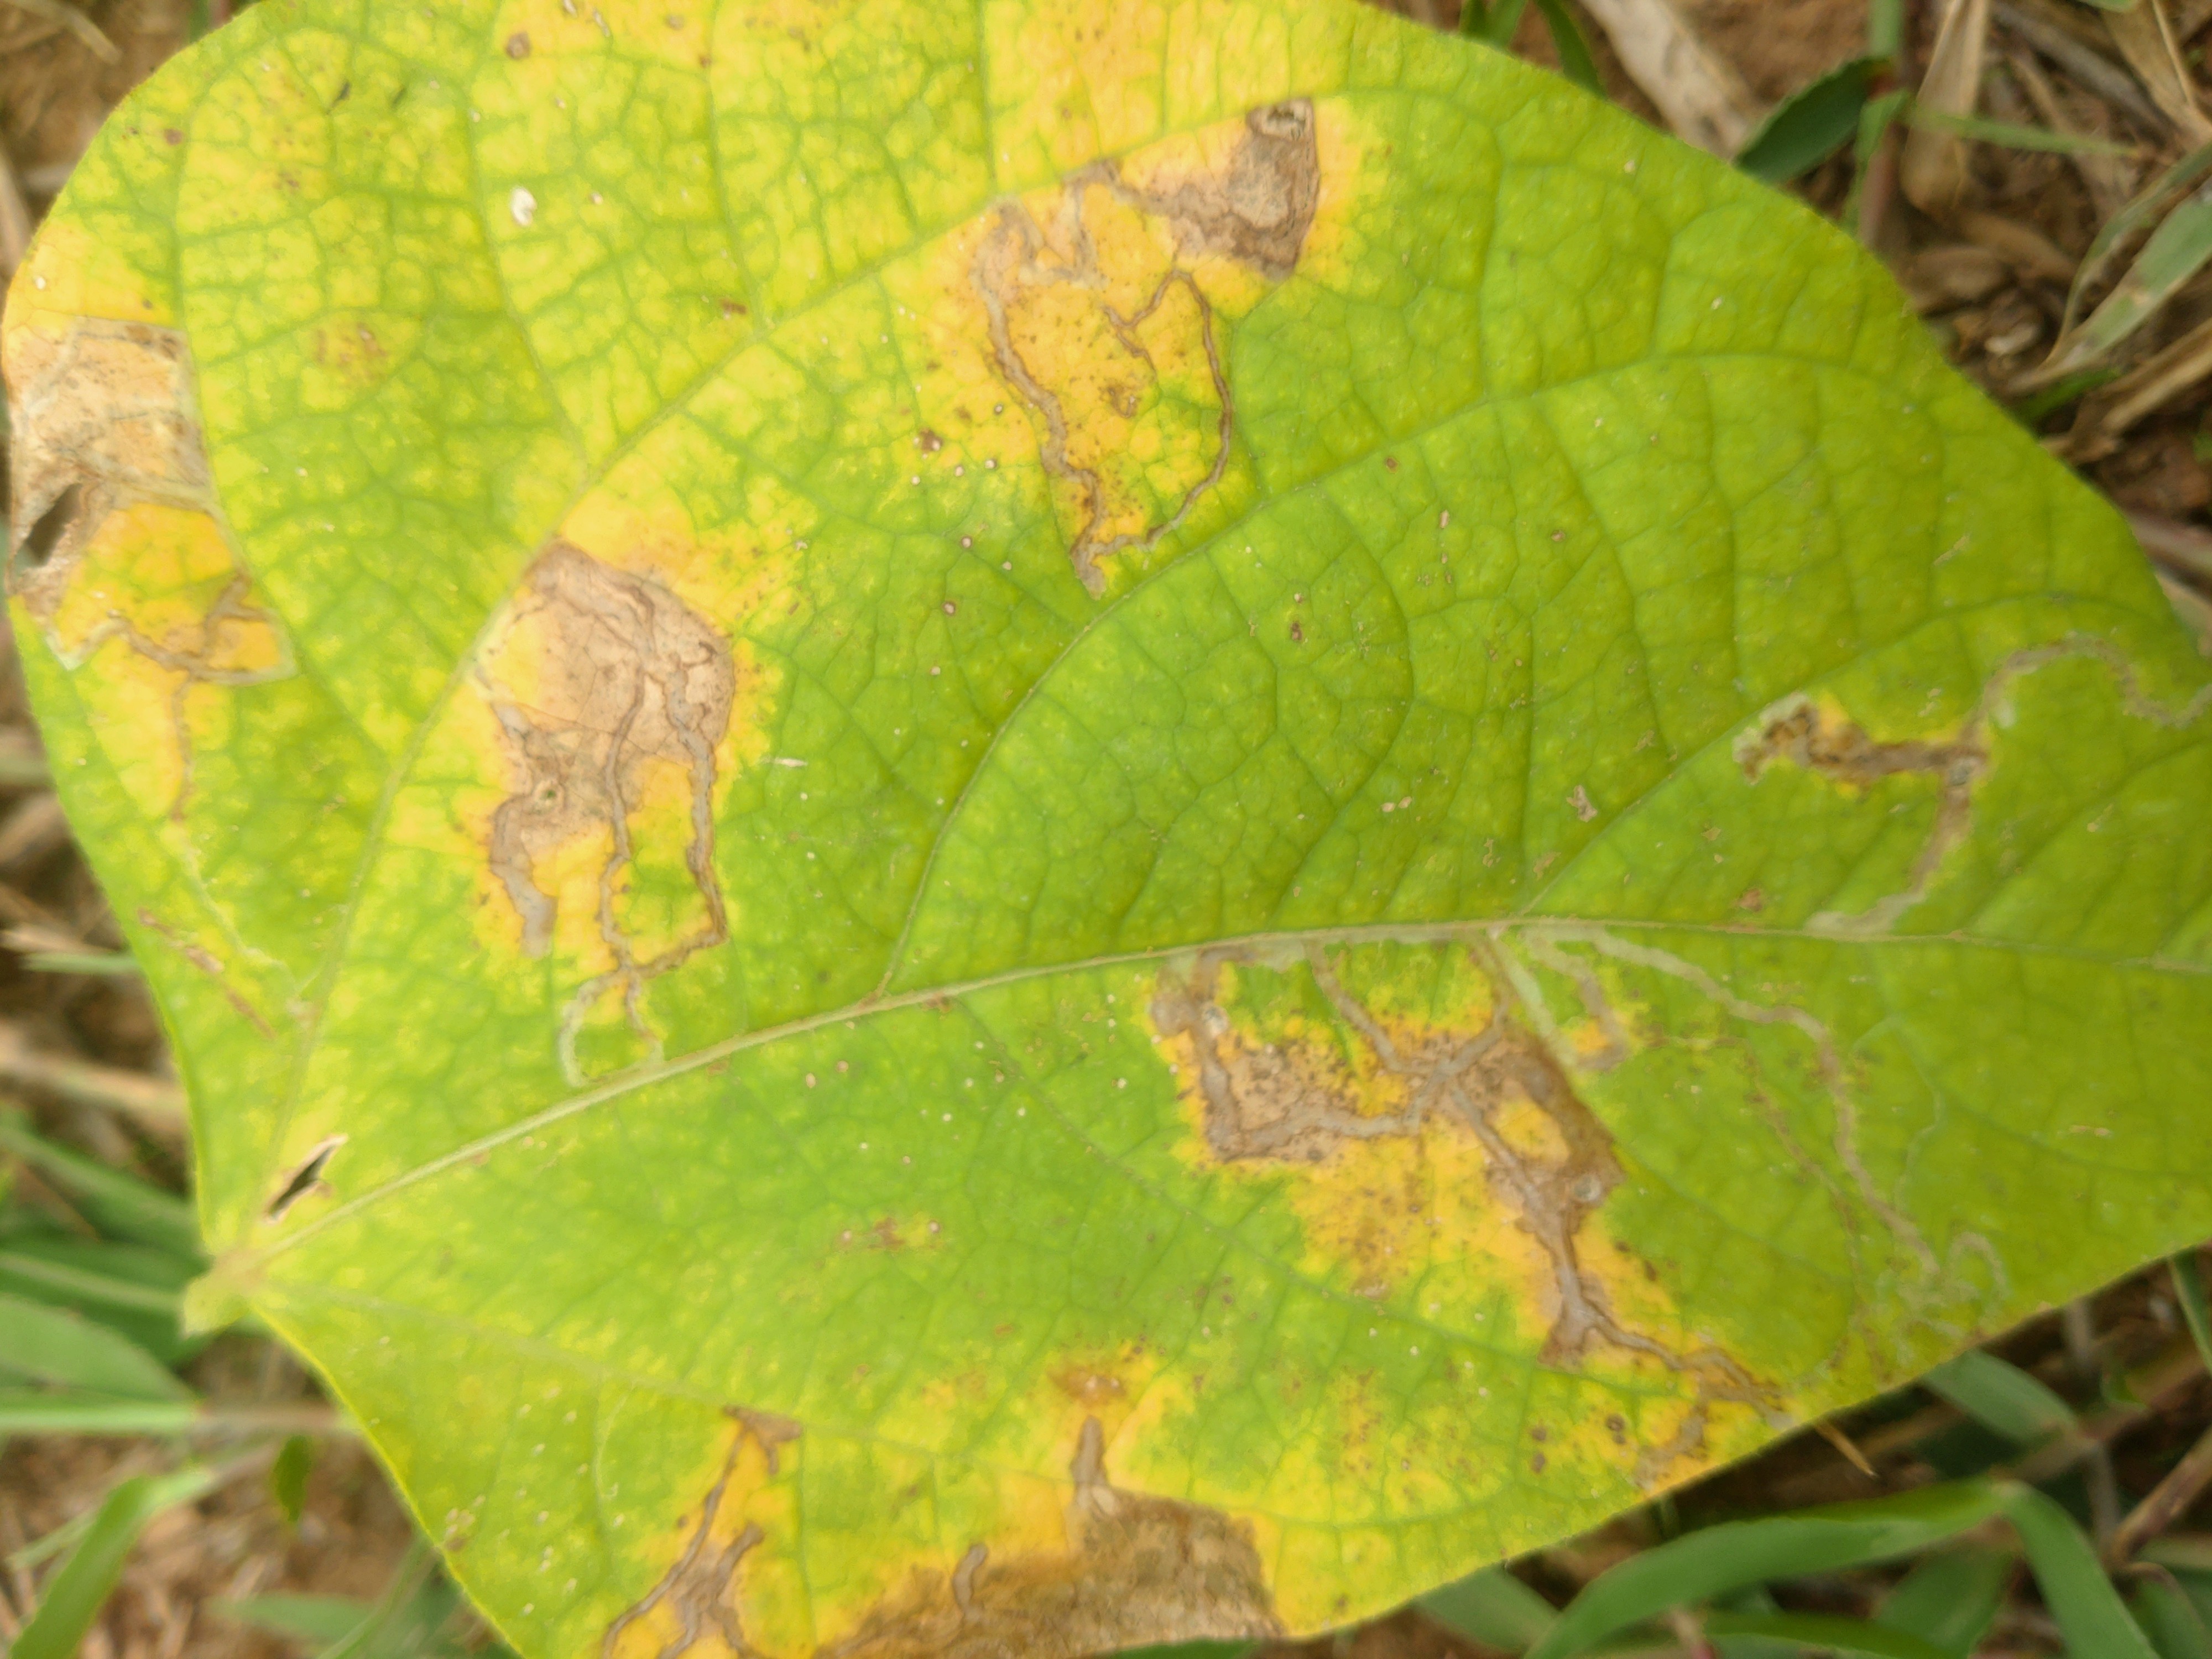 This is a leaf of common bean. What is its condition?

rust
